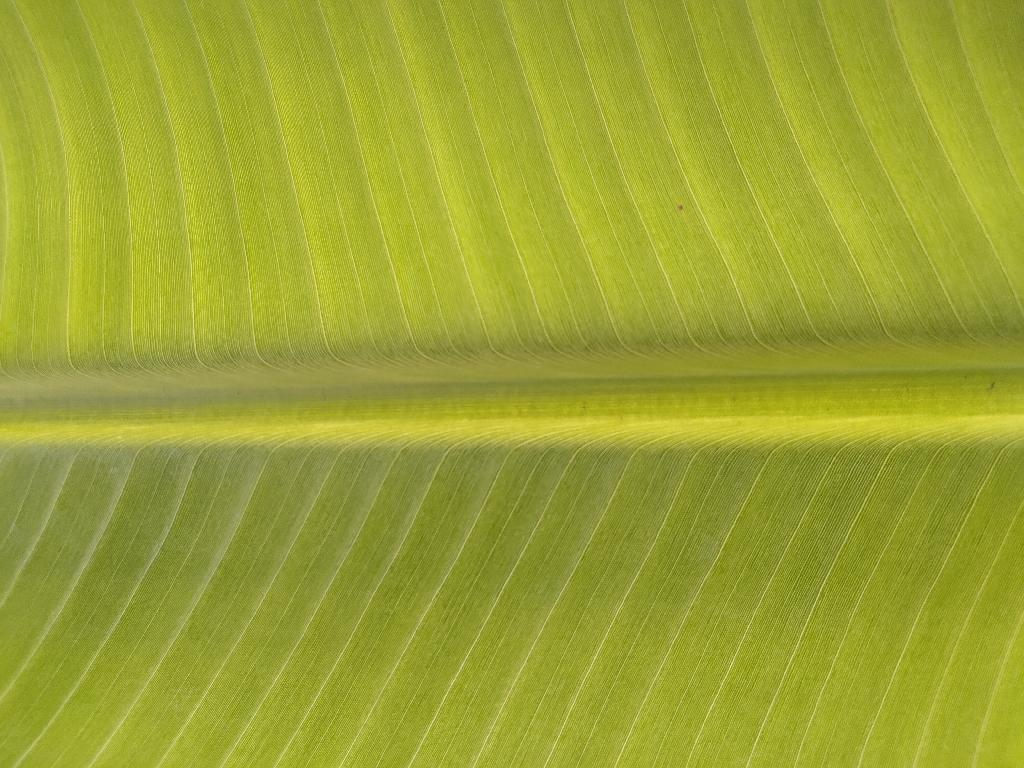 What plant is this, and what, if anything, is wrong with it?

banana, healthy
